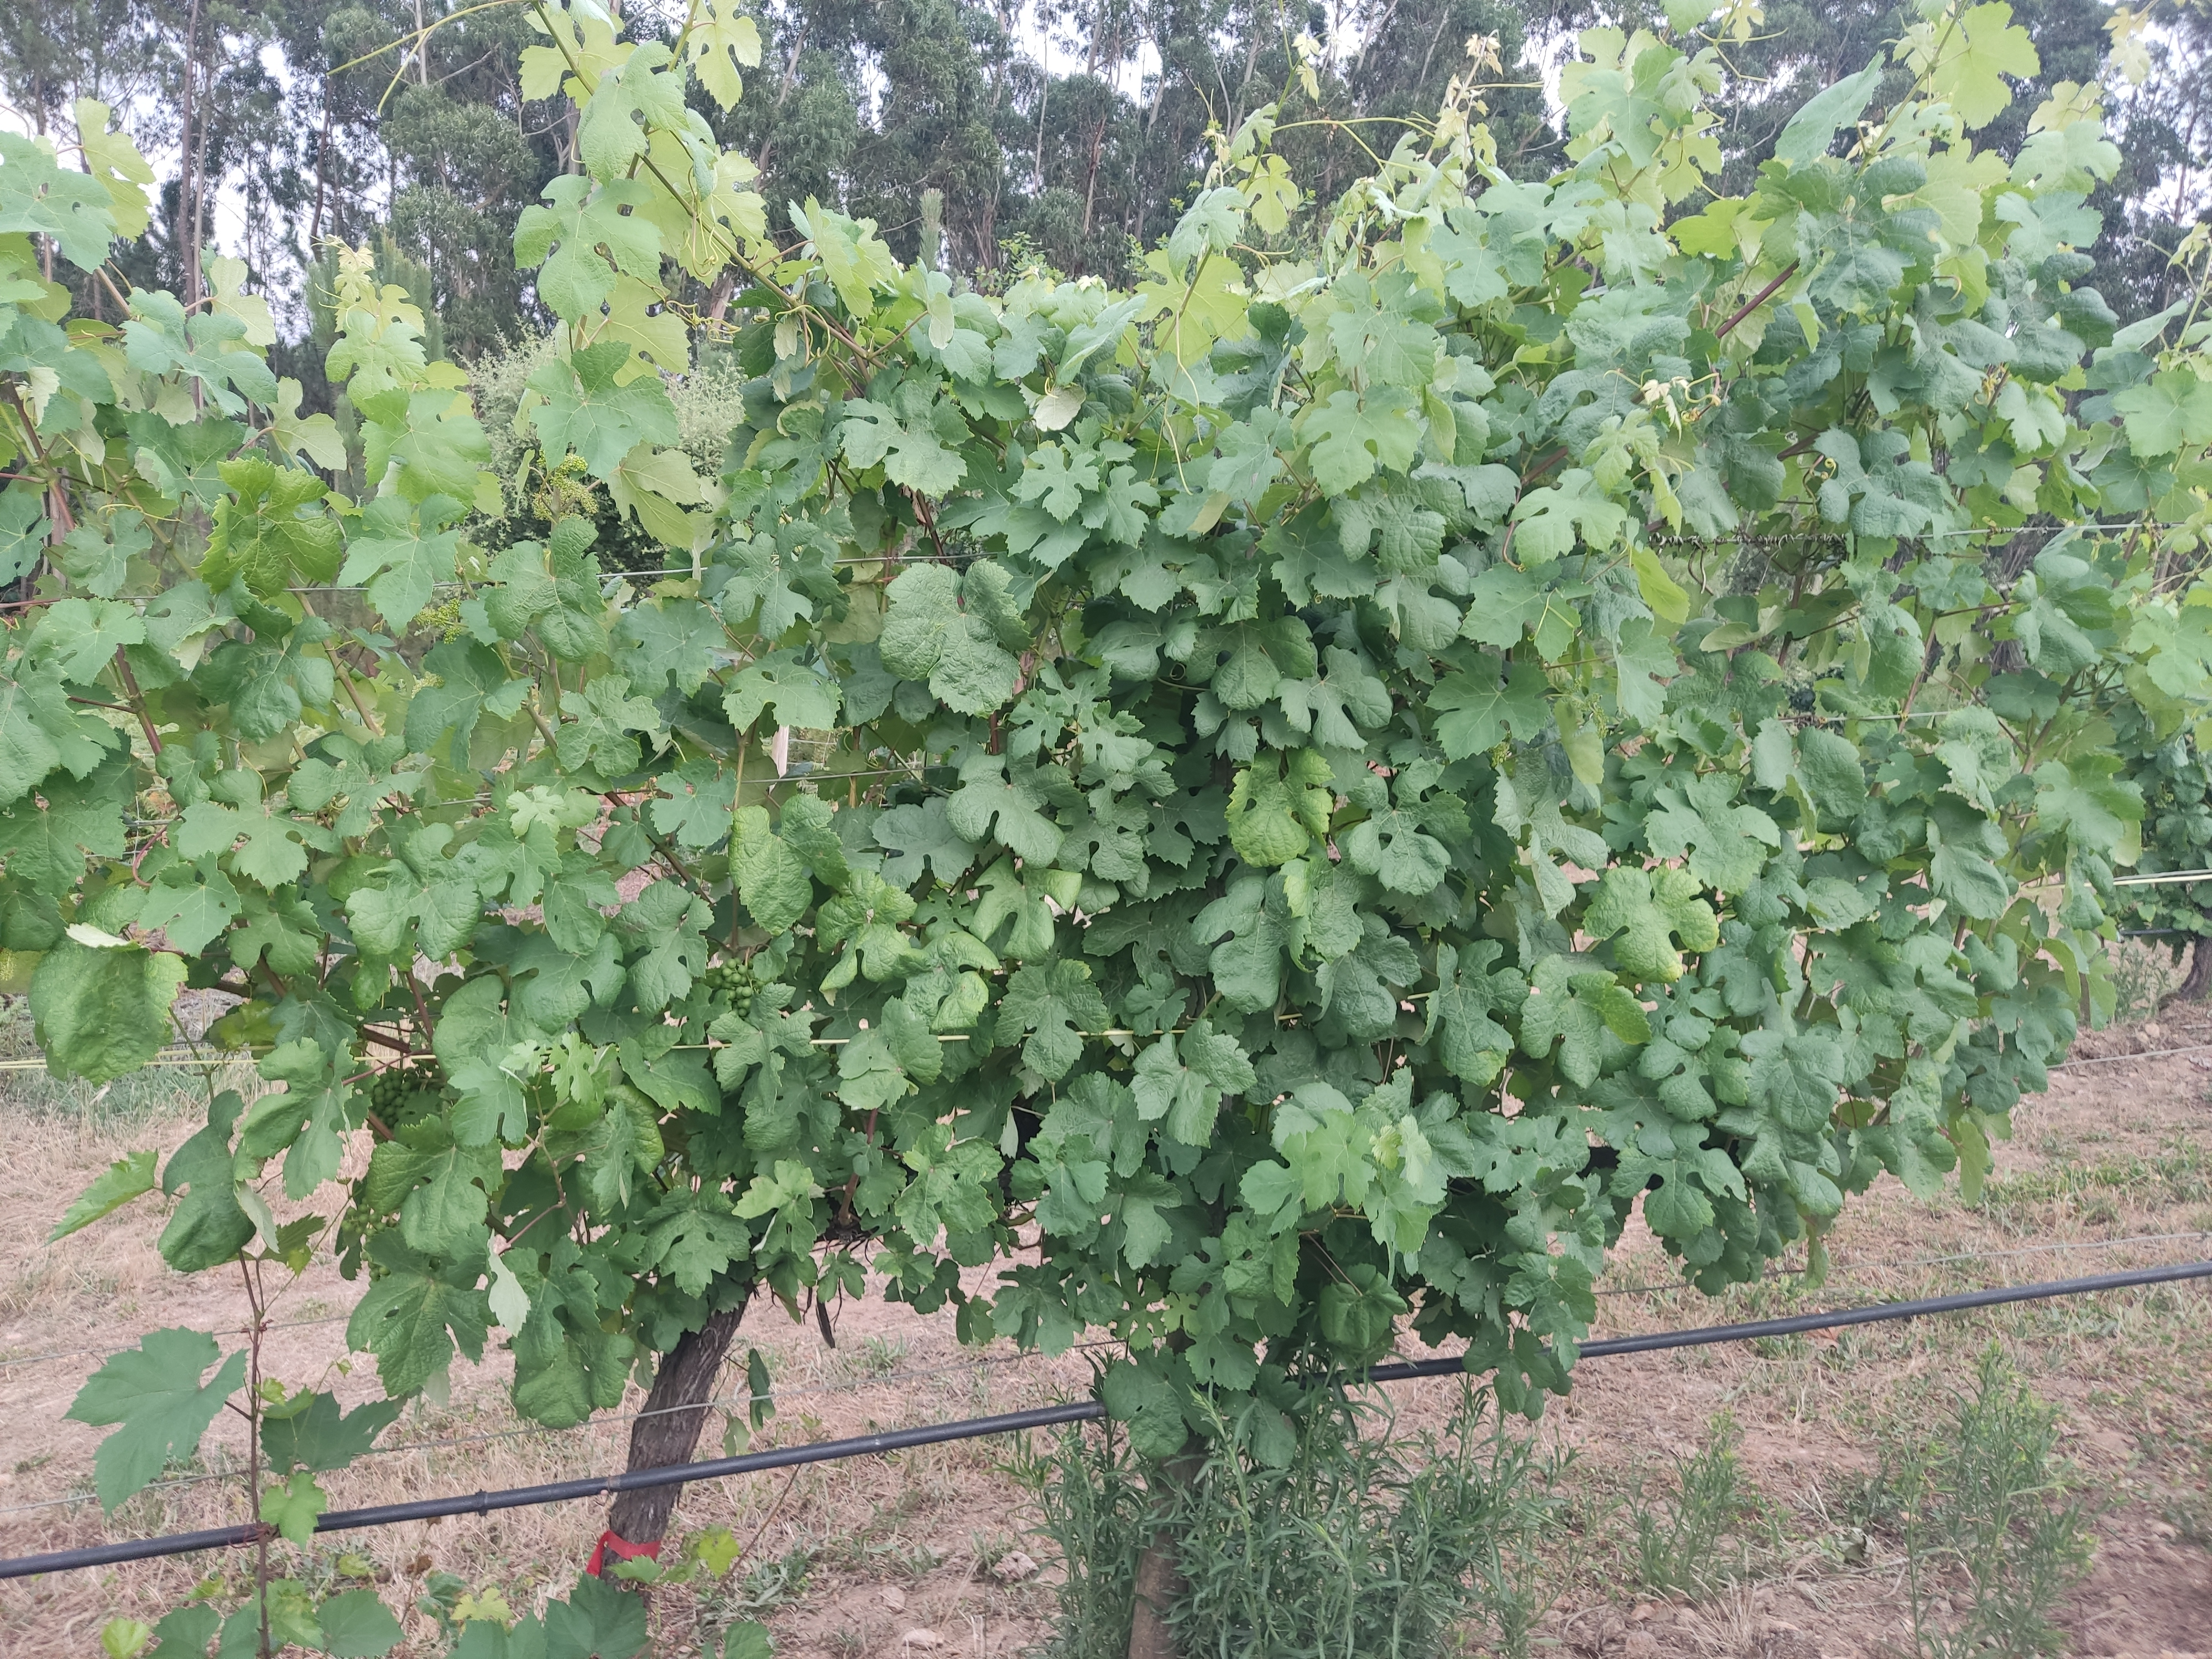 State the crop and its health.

grapevine, not affected by esca disease
